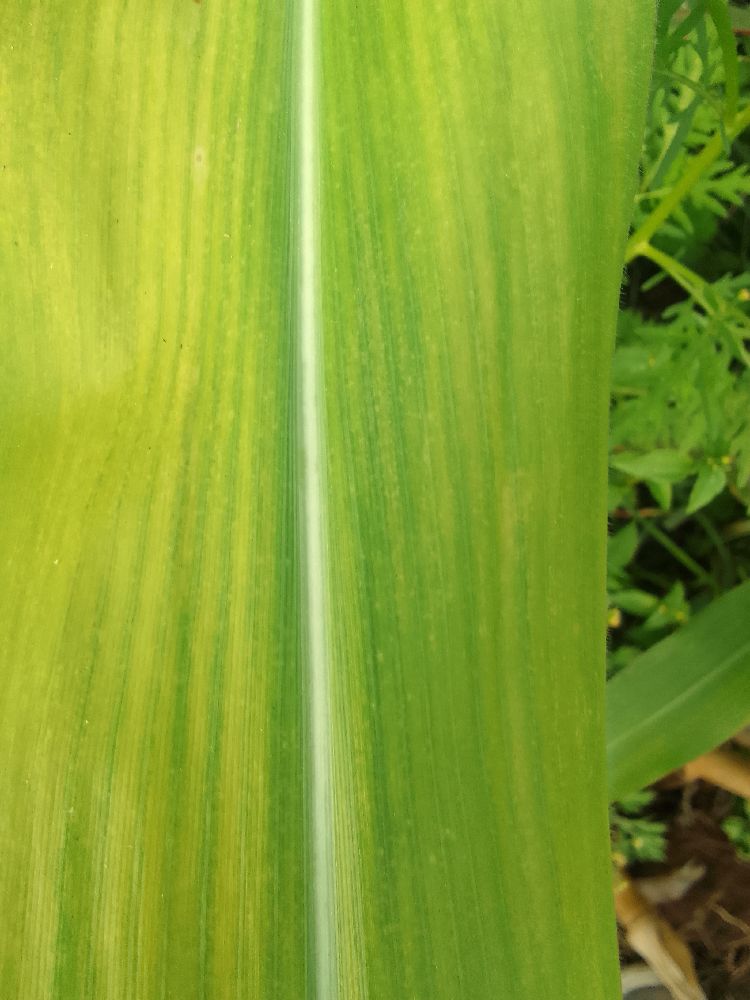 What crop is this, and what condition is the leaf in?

maize, maize lethal necrosis
